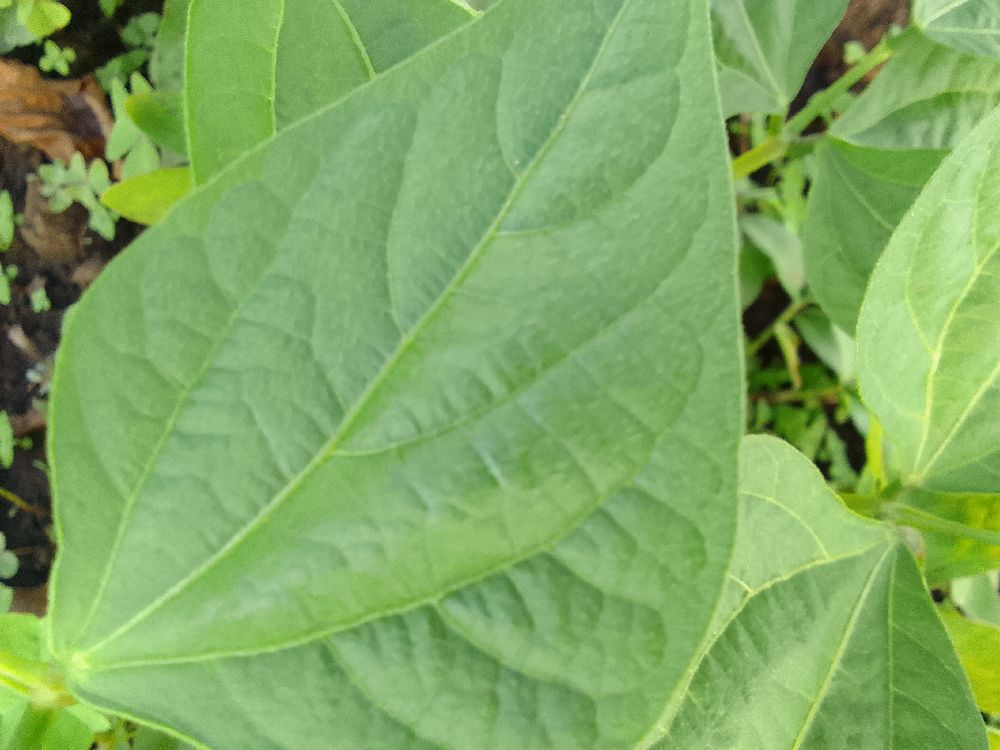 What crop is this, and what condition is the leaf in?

common bean, healthy
